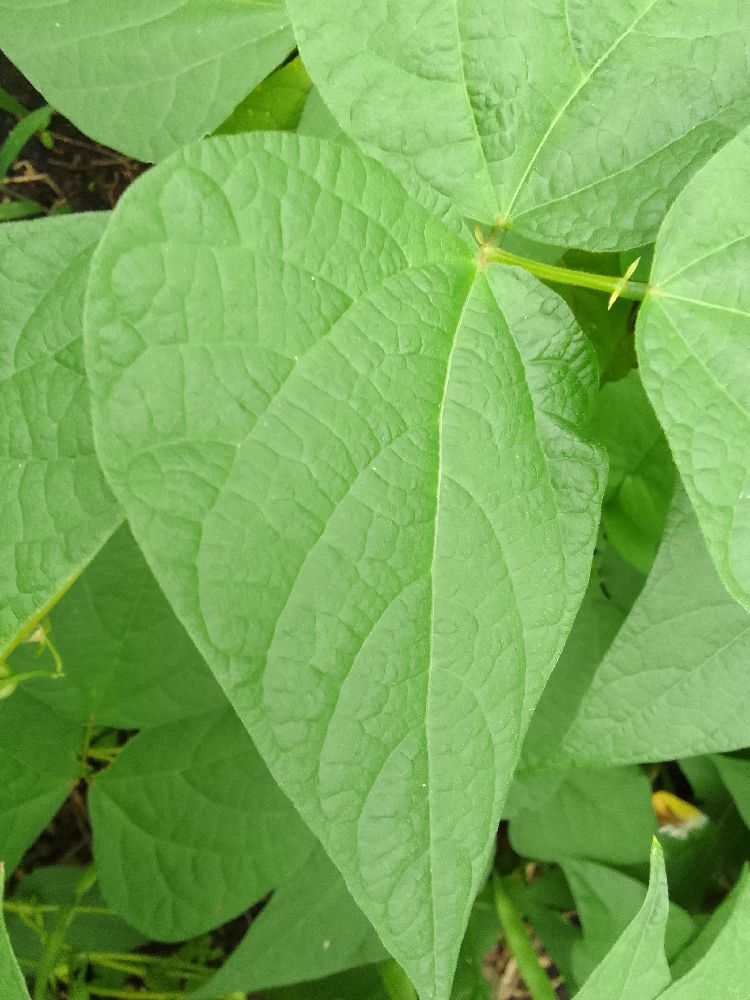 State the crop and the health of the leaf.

common bean, healthy
